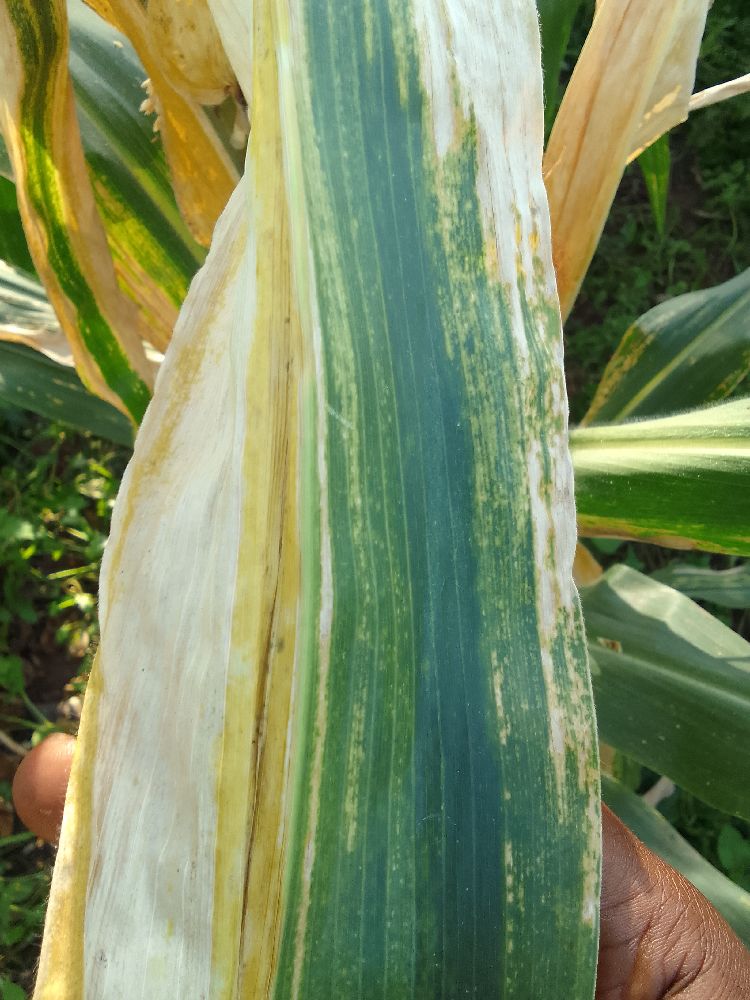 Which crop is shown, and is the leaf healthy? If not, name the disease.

maize, maize lethal necrosis
